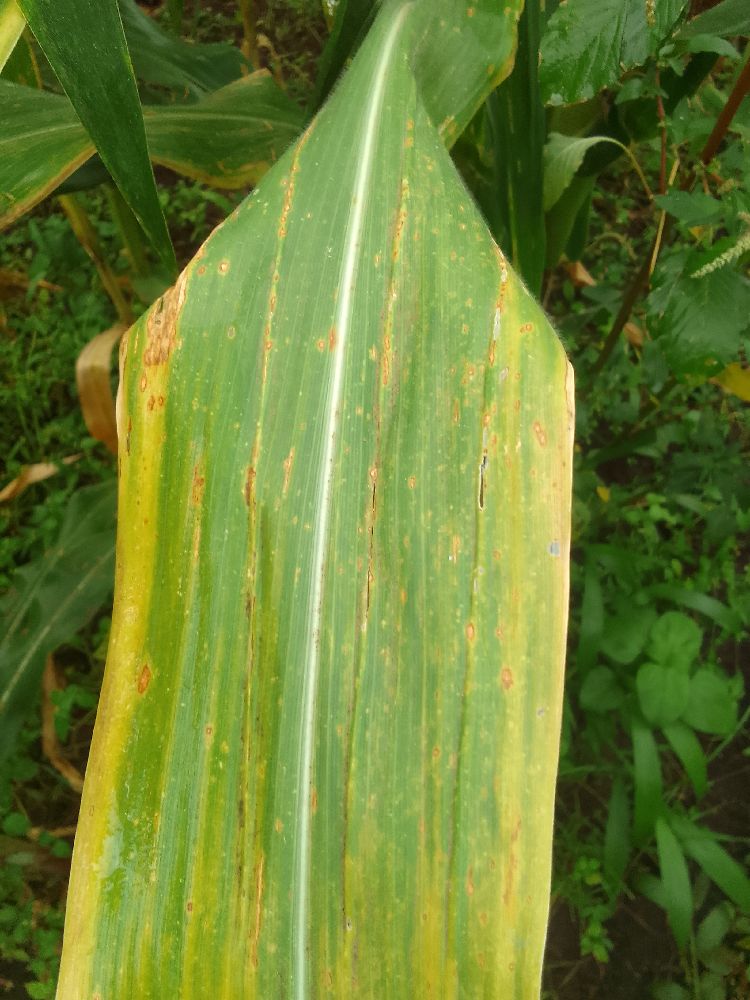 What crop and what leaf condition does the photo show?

maize, maize lethal necrosis
